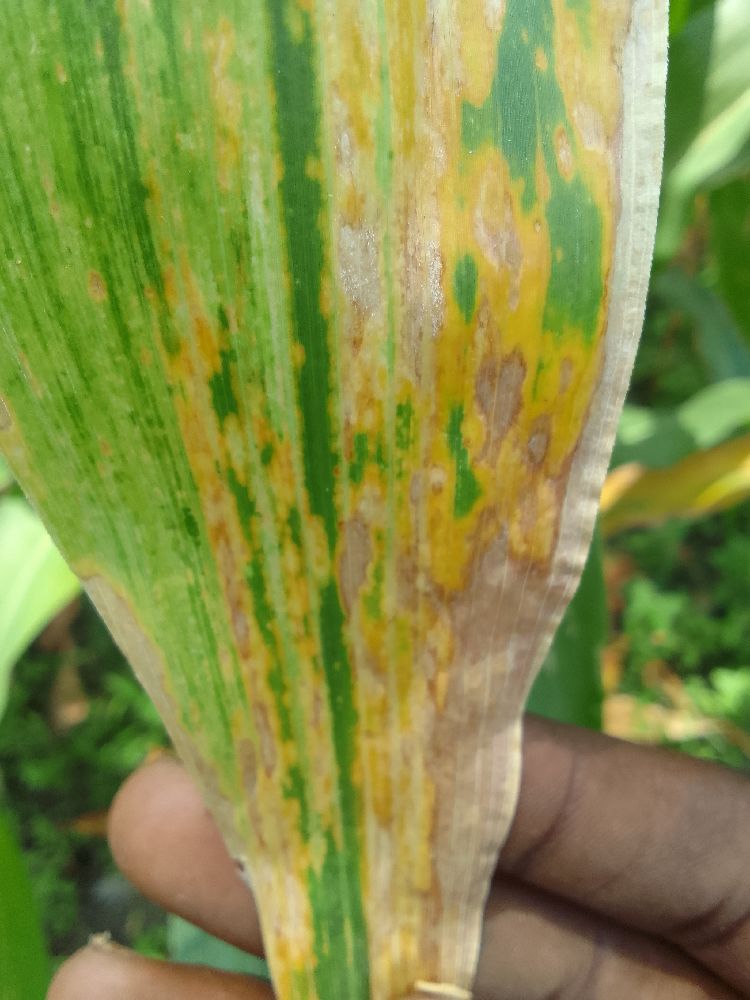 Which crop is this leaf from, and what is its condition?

maize, maize lethal necrosis
